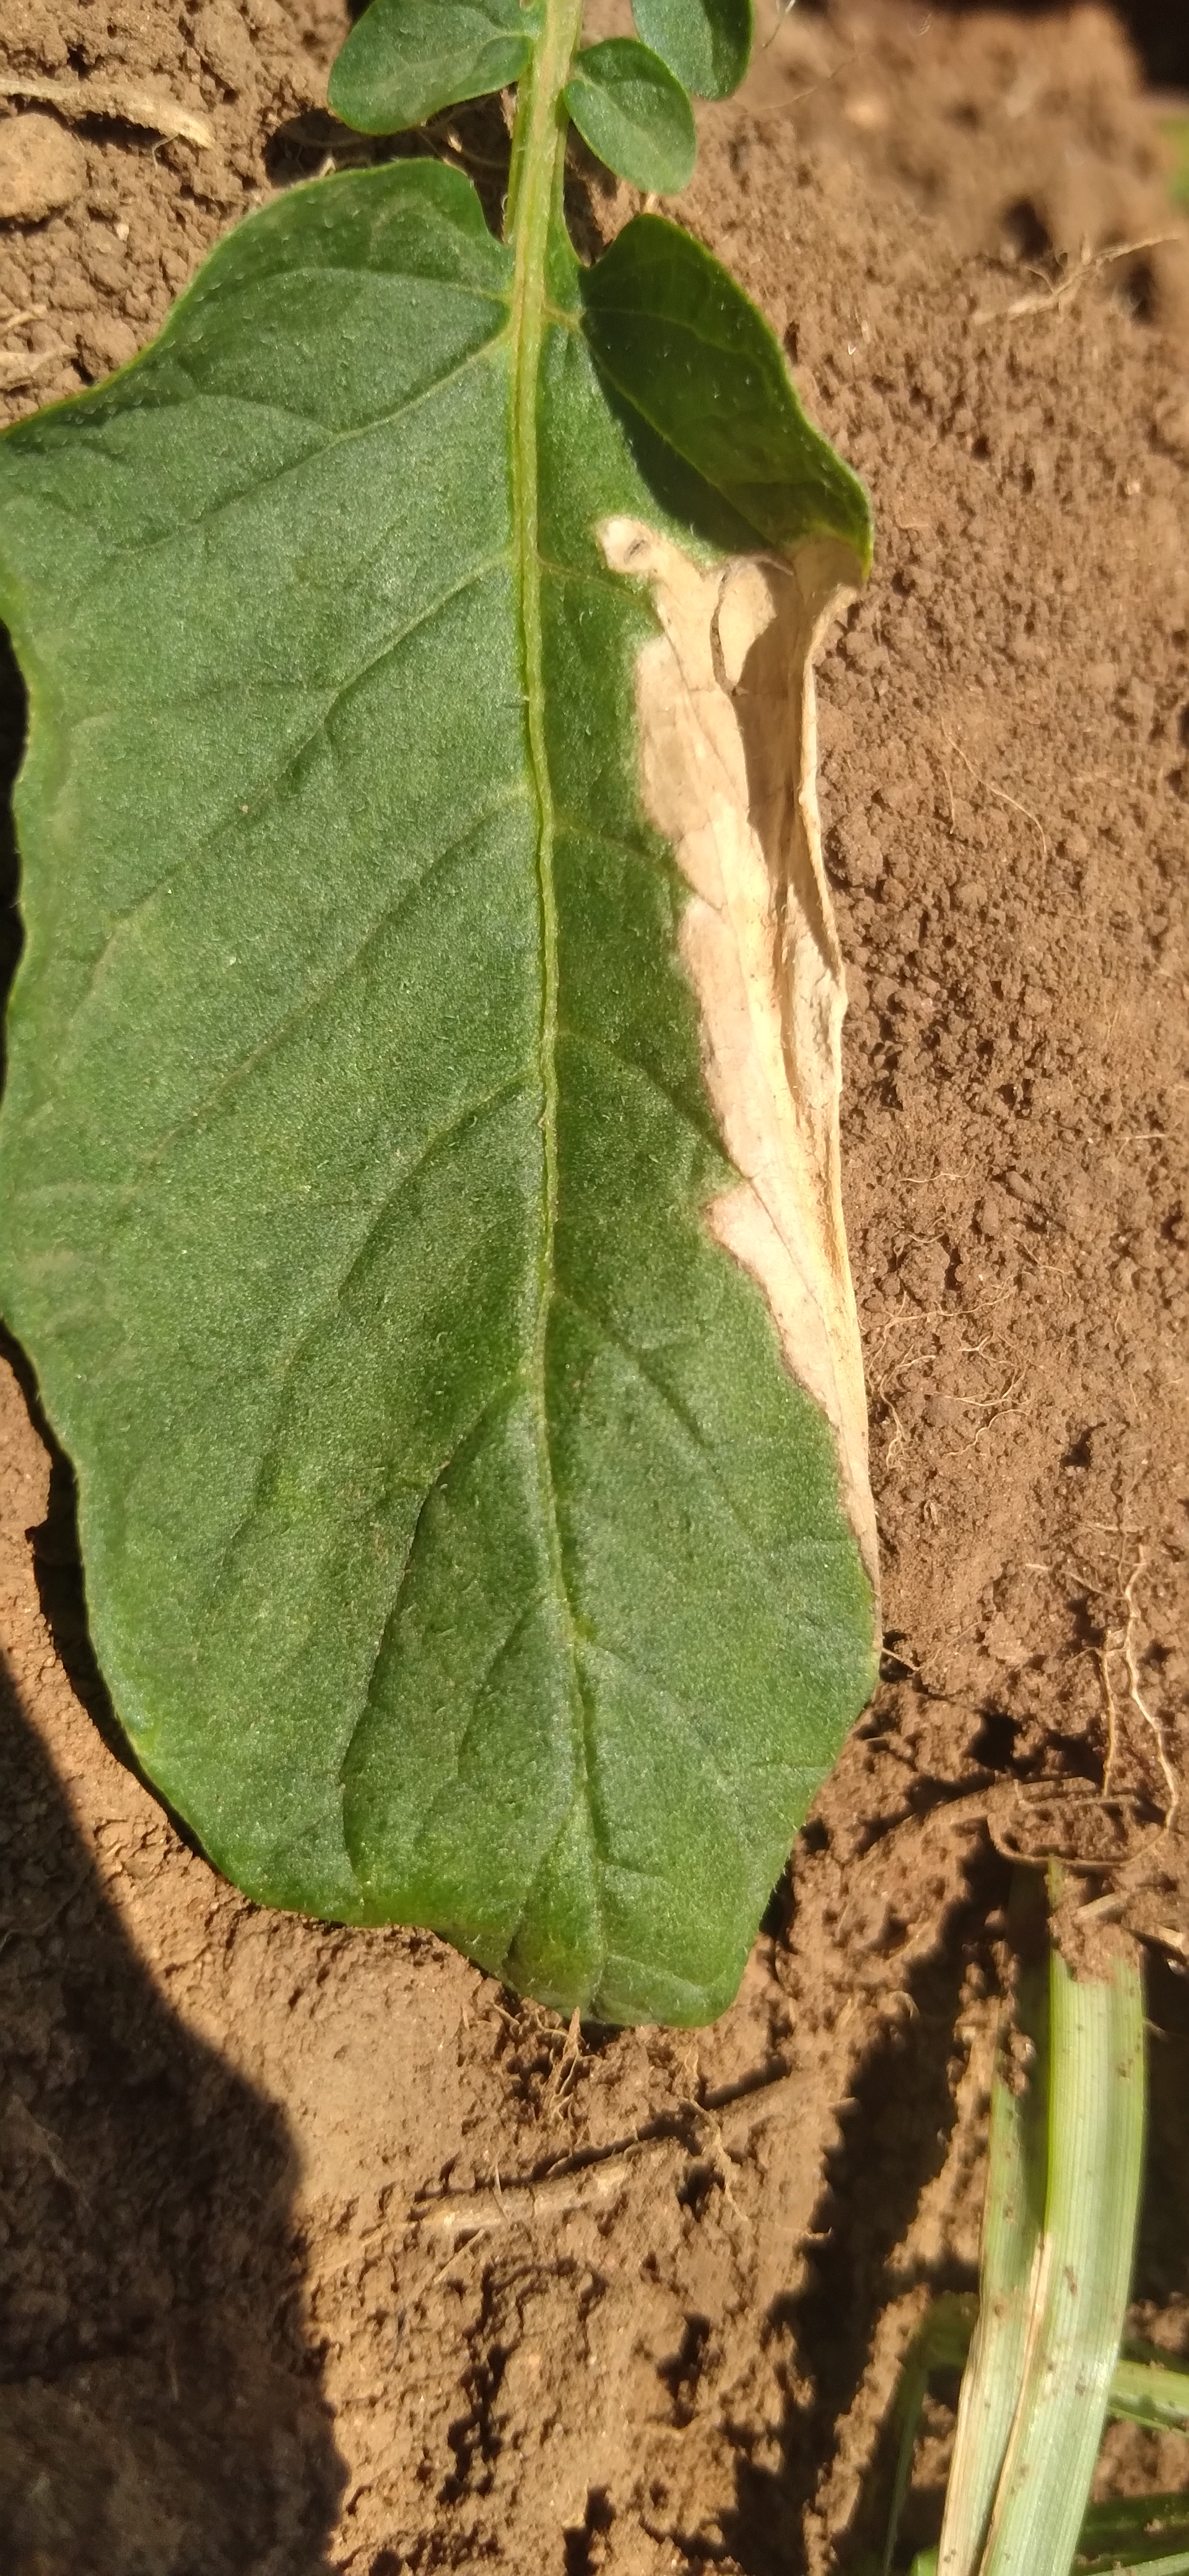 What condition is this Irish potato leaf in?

early blight
